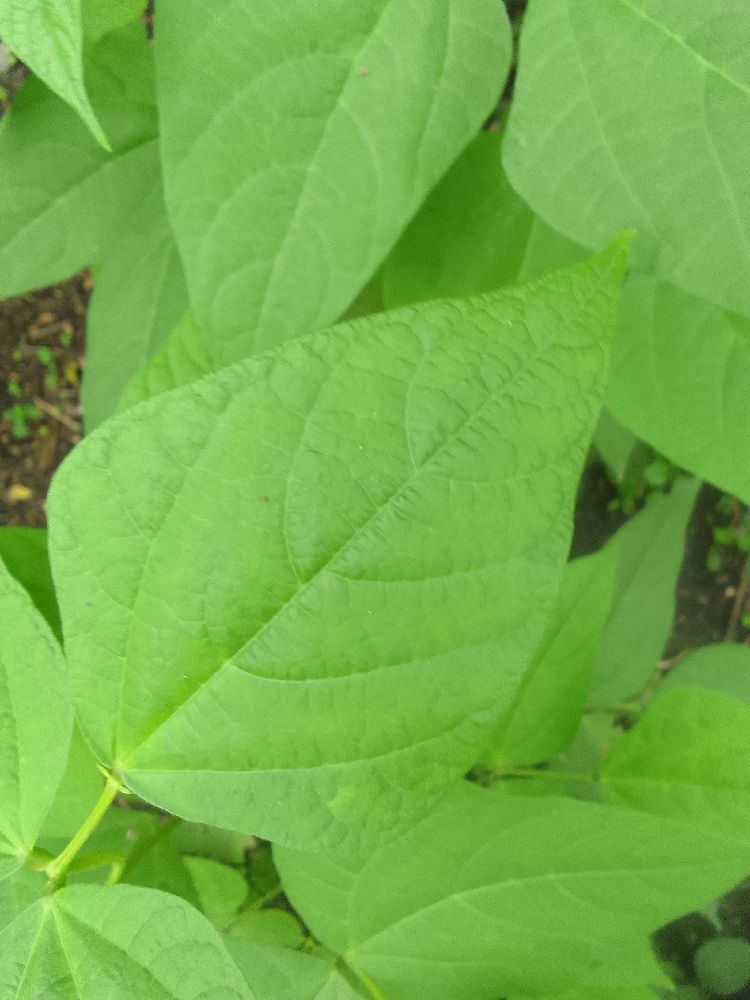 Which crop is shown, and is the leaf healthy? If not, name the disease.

common bean, healthy
